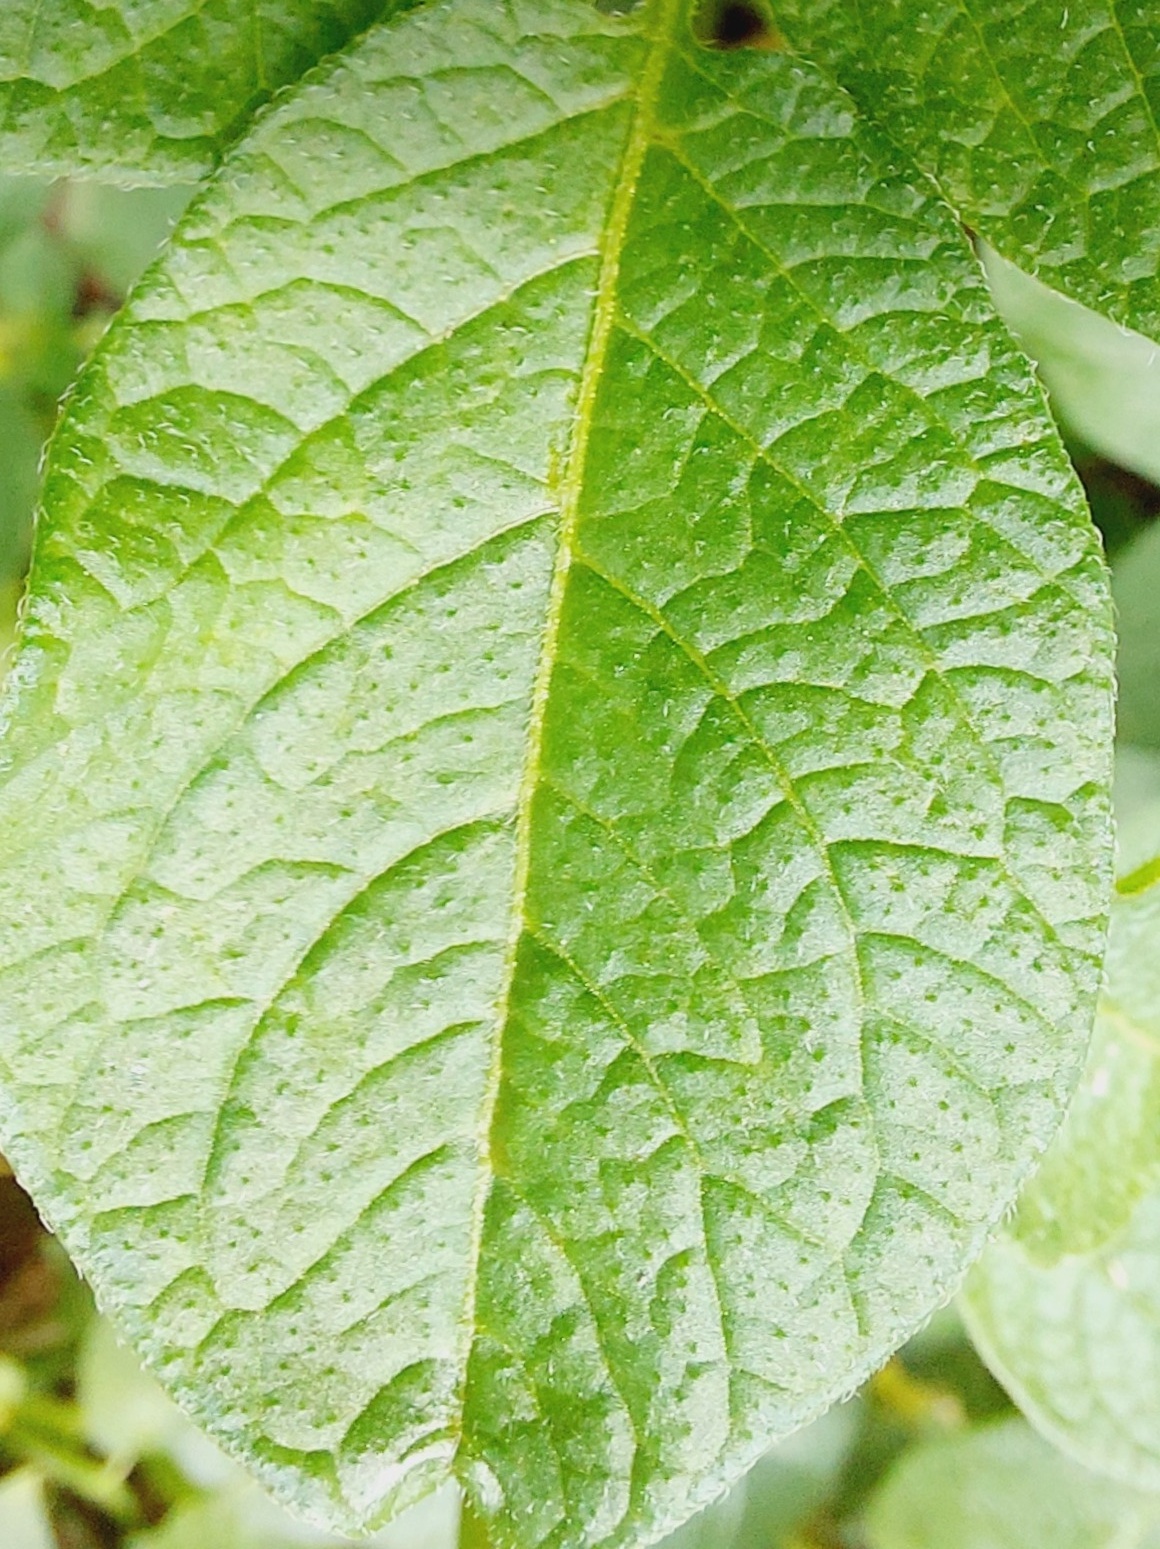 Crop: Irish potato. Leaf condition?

healthy
